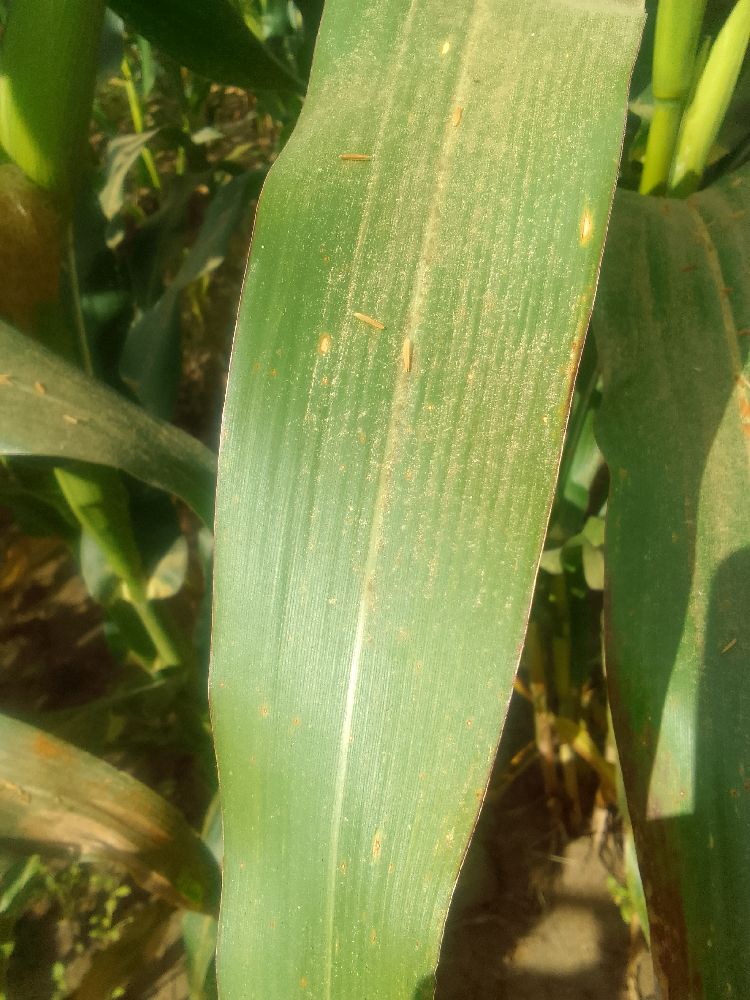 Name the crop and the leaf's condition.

maize, healthy
